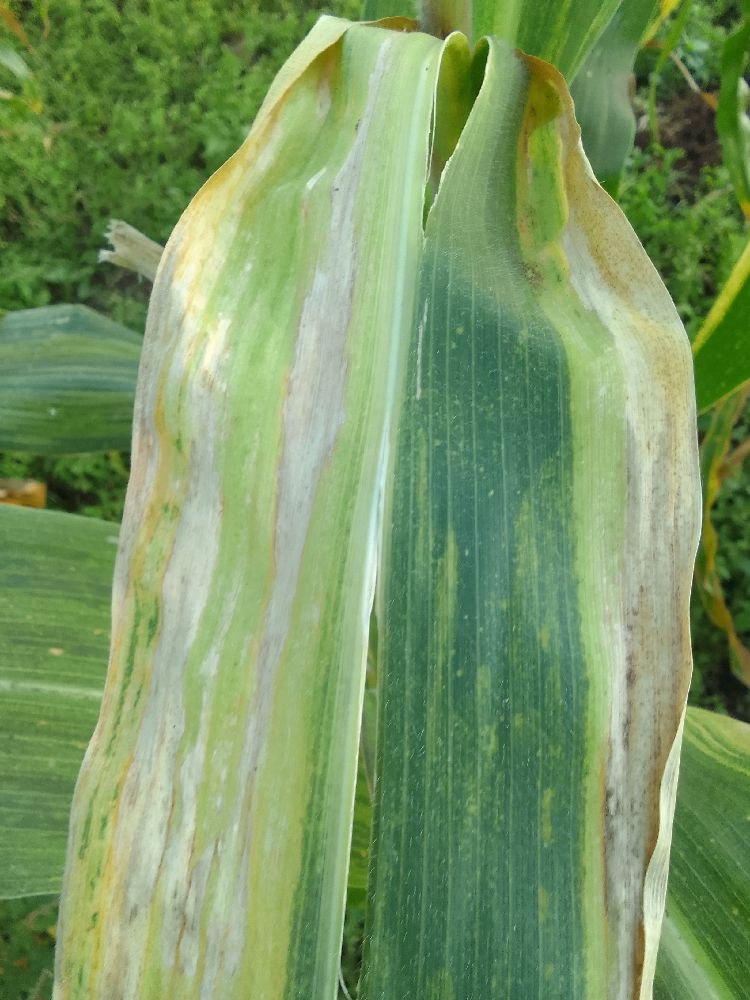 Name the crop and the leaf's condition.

maize, maize lethal necrosis
